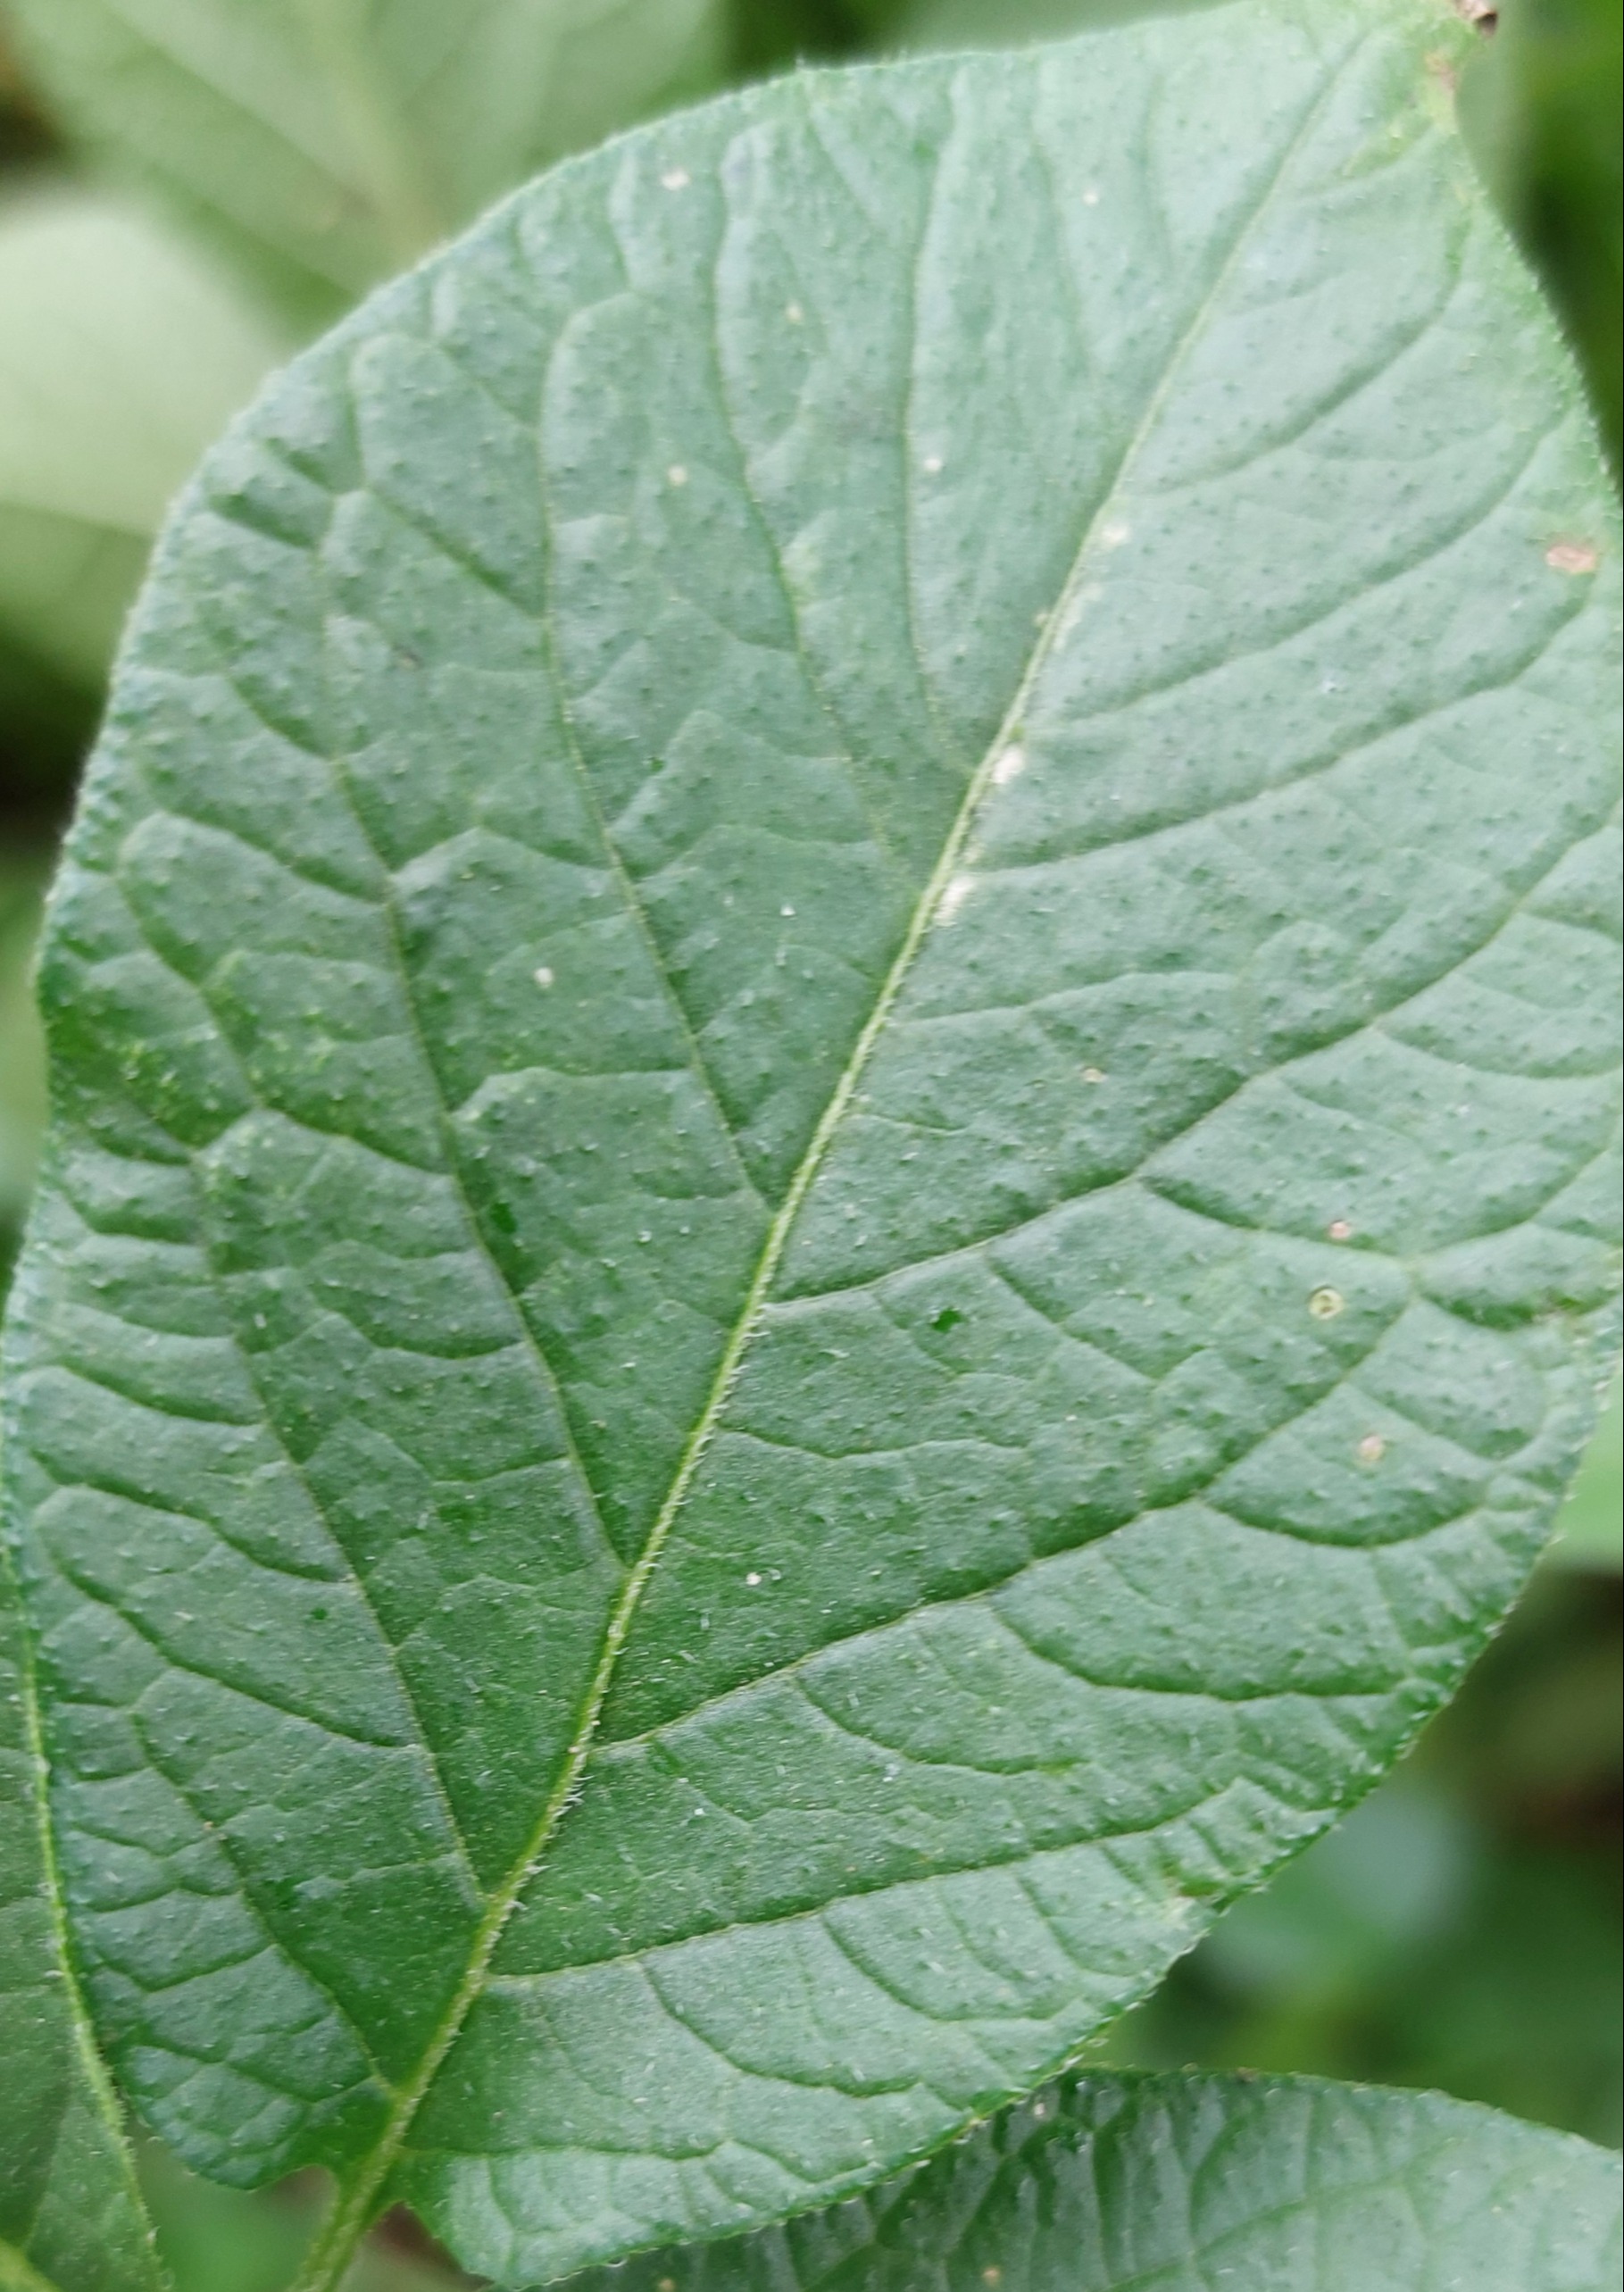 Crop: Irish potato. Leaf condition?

healthy
